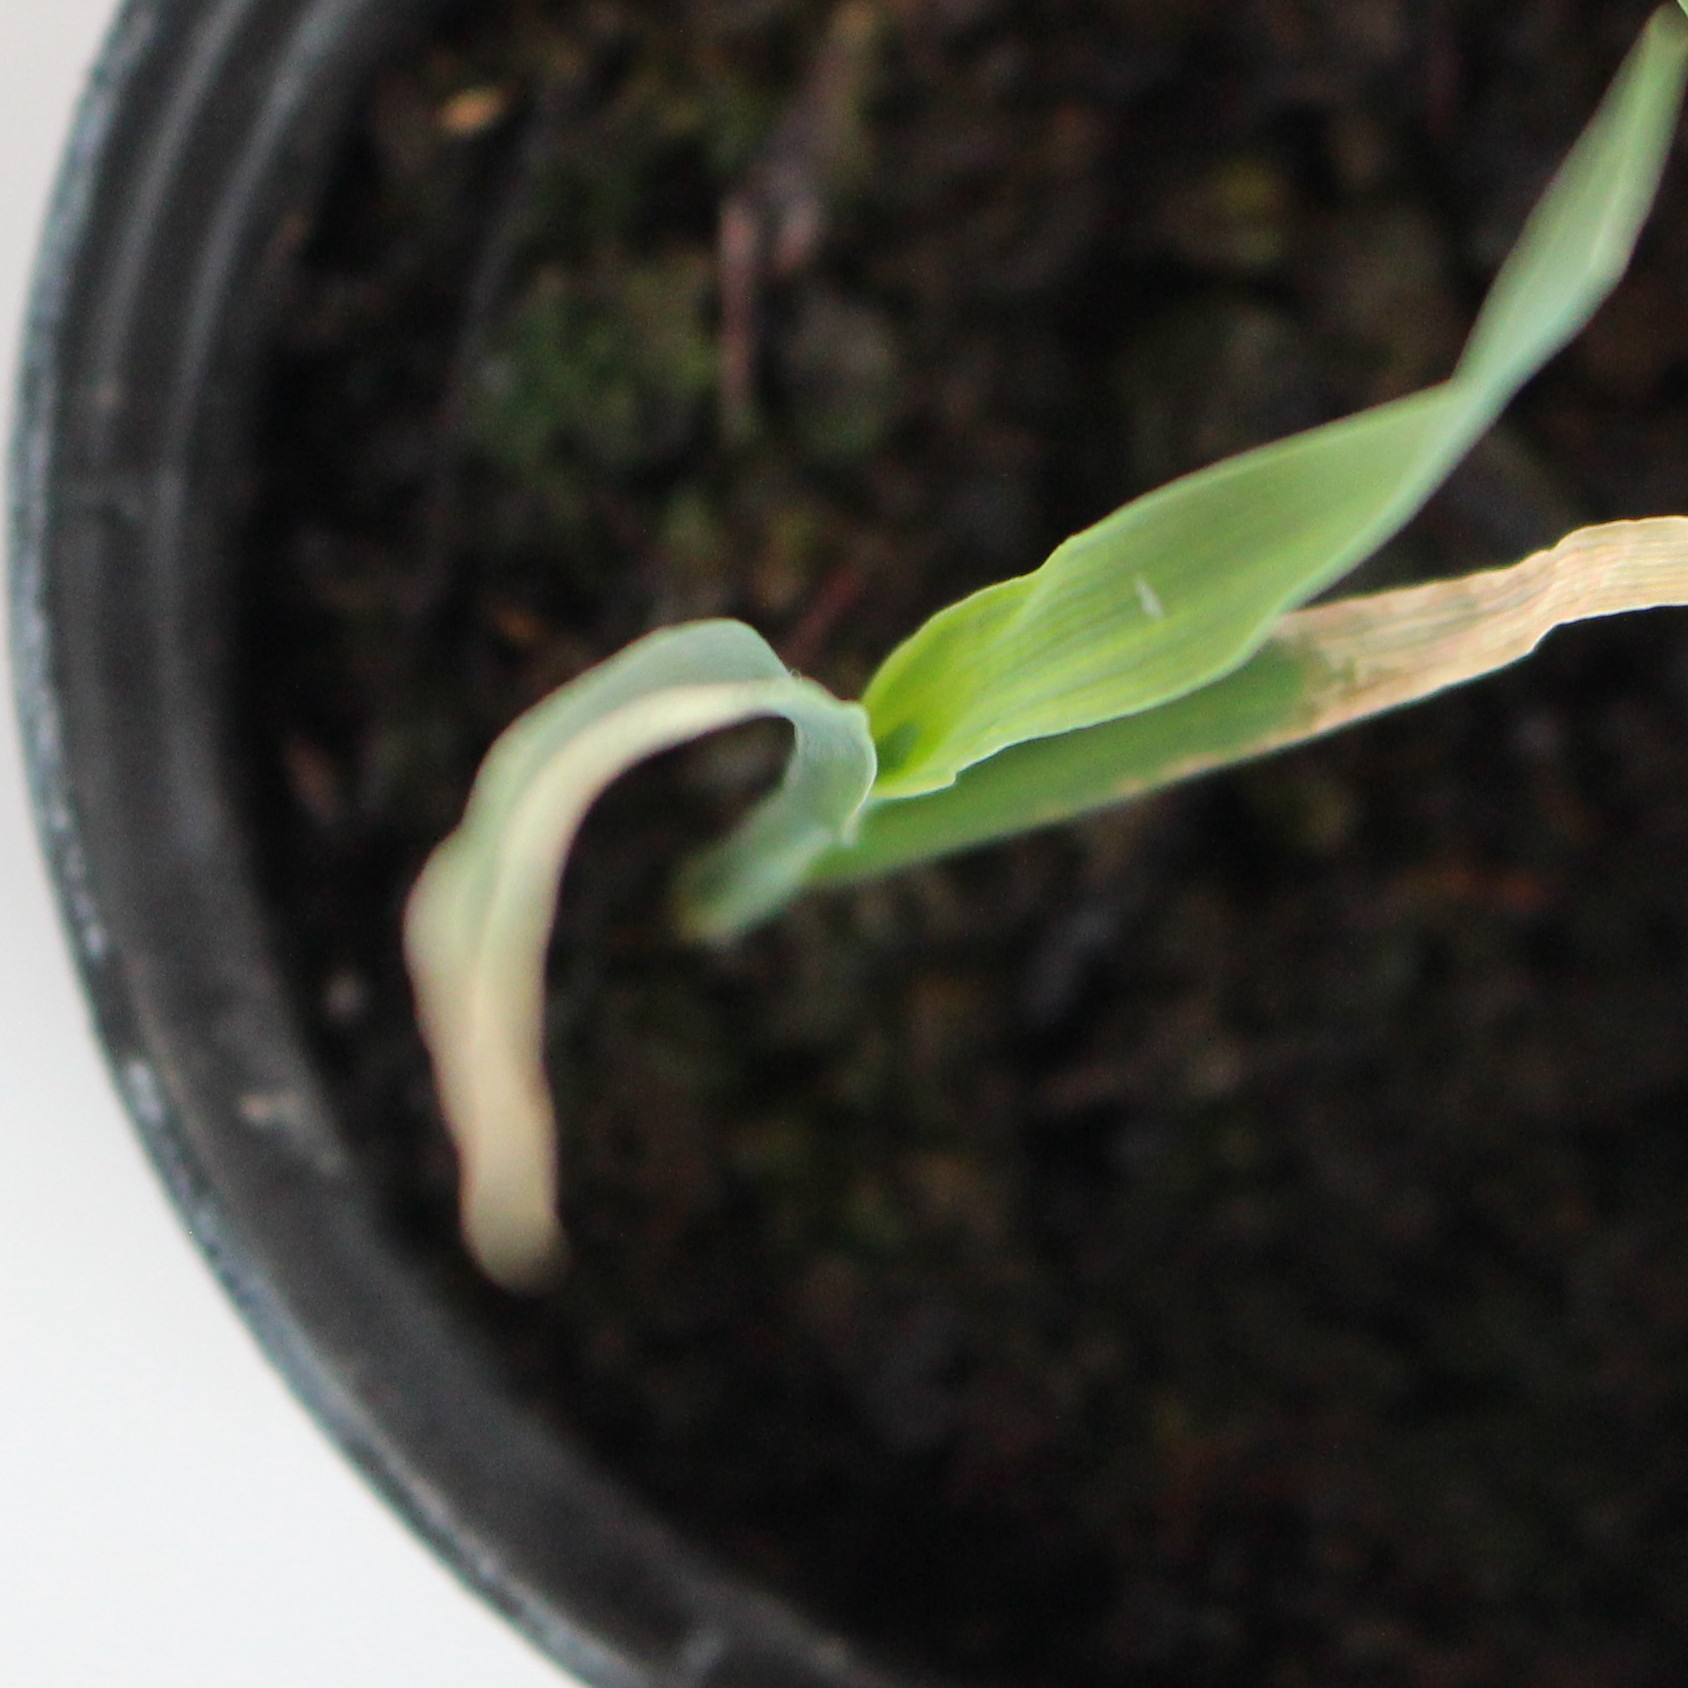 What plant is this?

Avena sterilis
